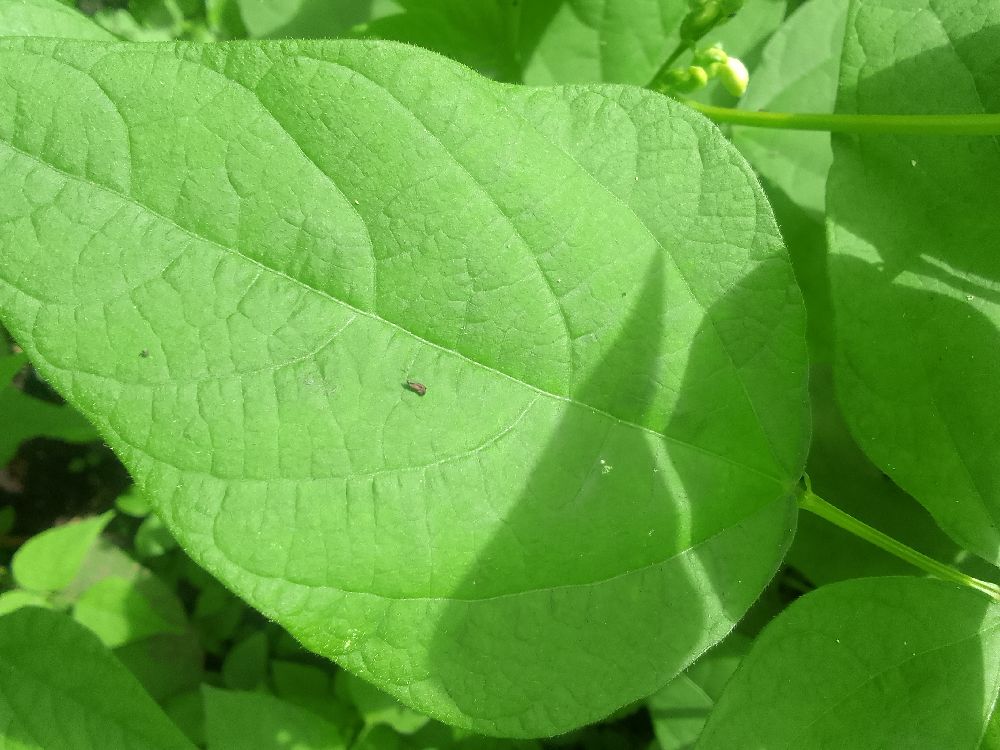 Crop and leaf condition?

common bean, healthy
